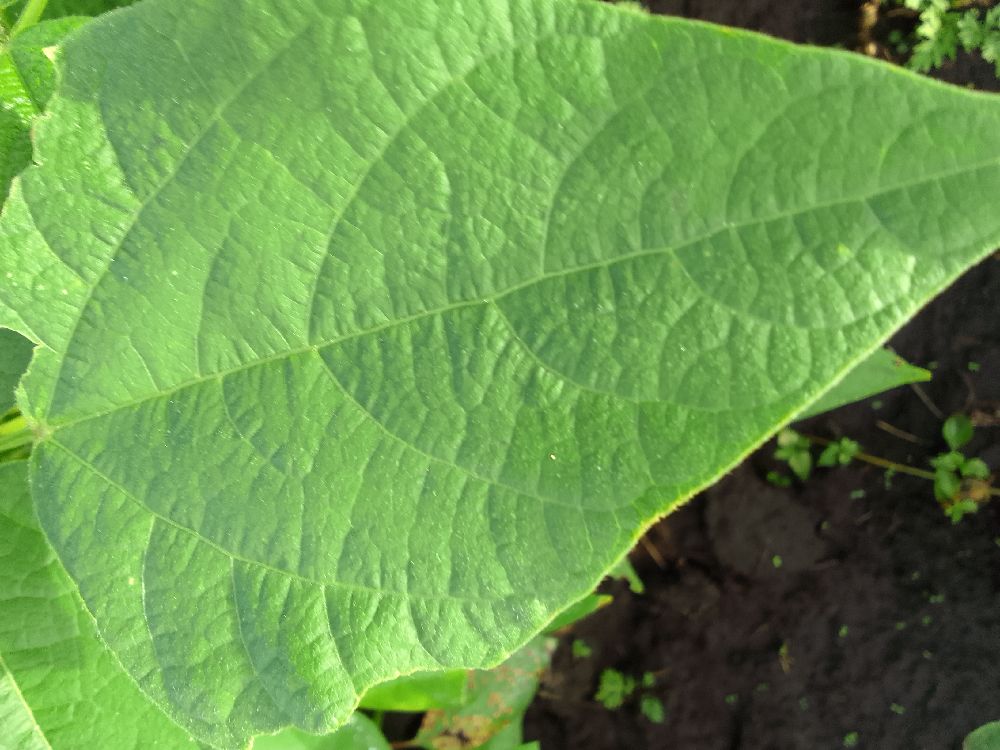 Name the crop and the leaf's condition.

common bean, healthy
